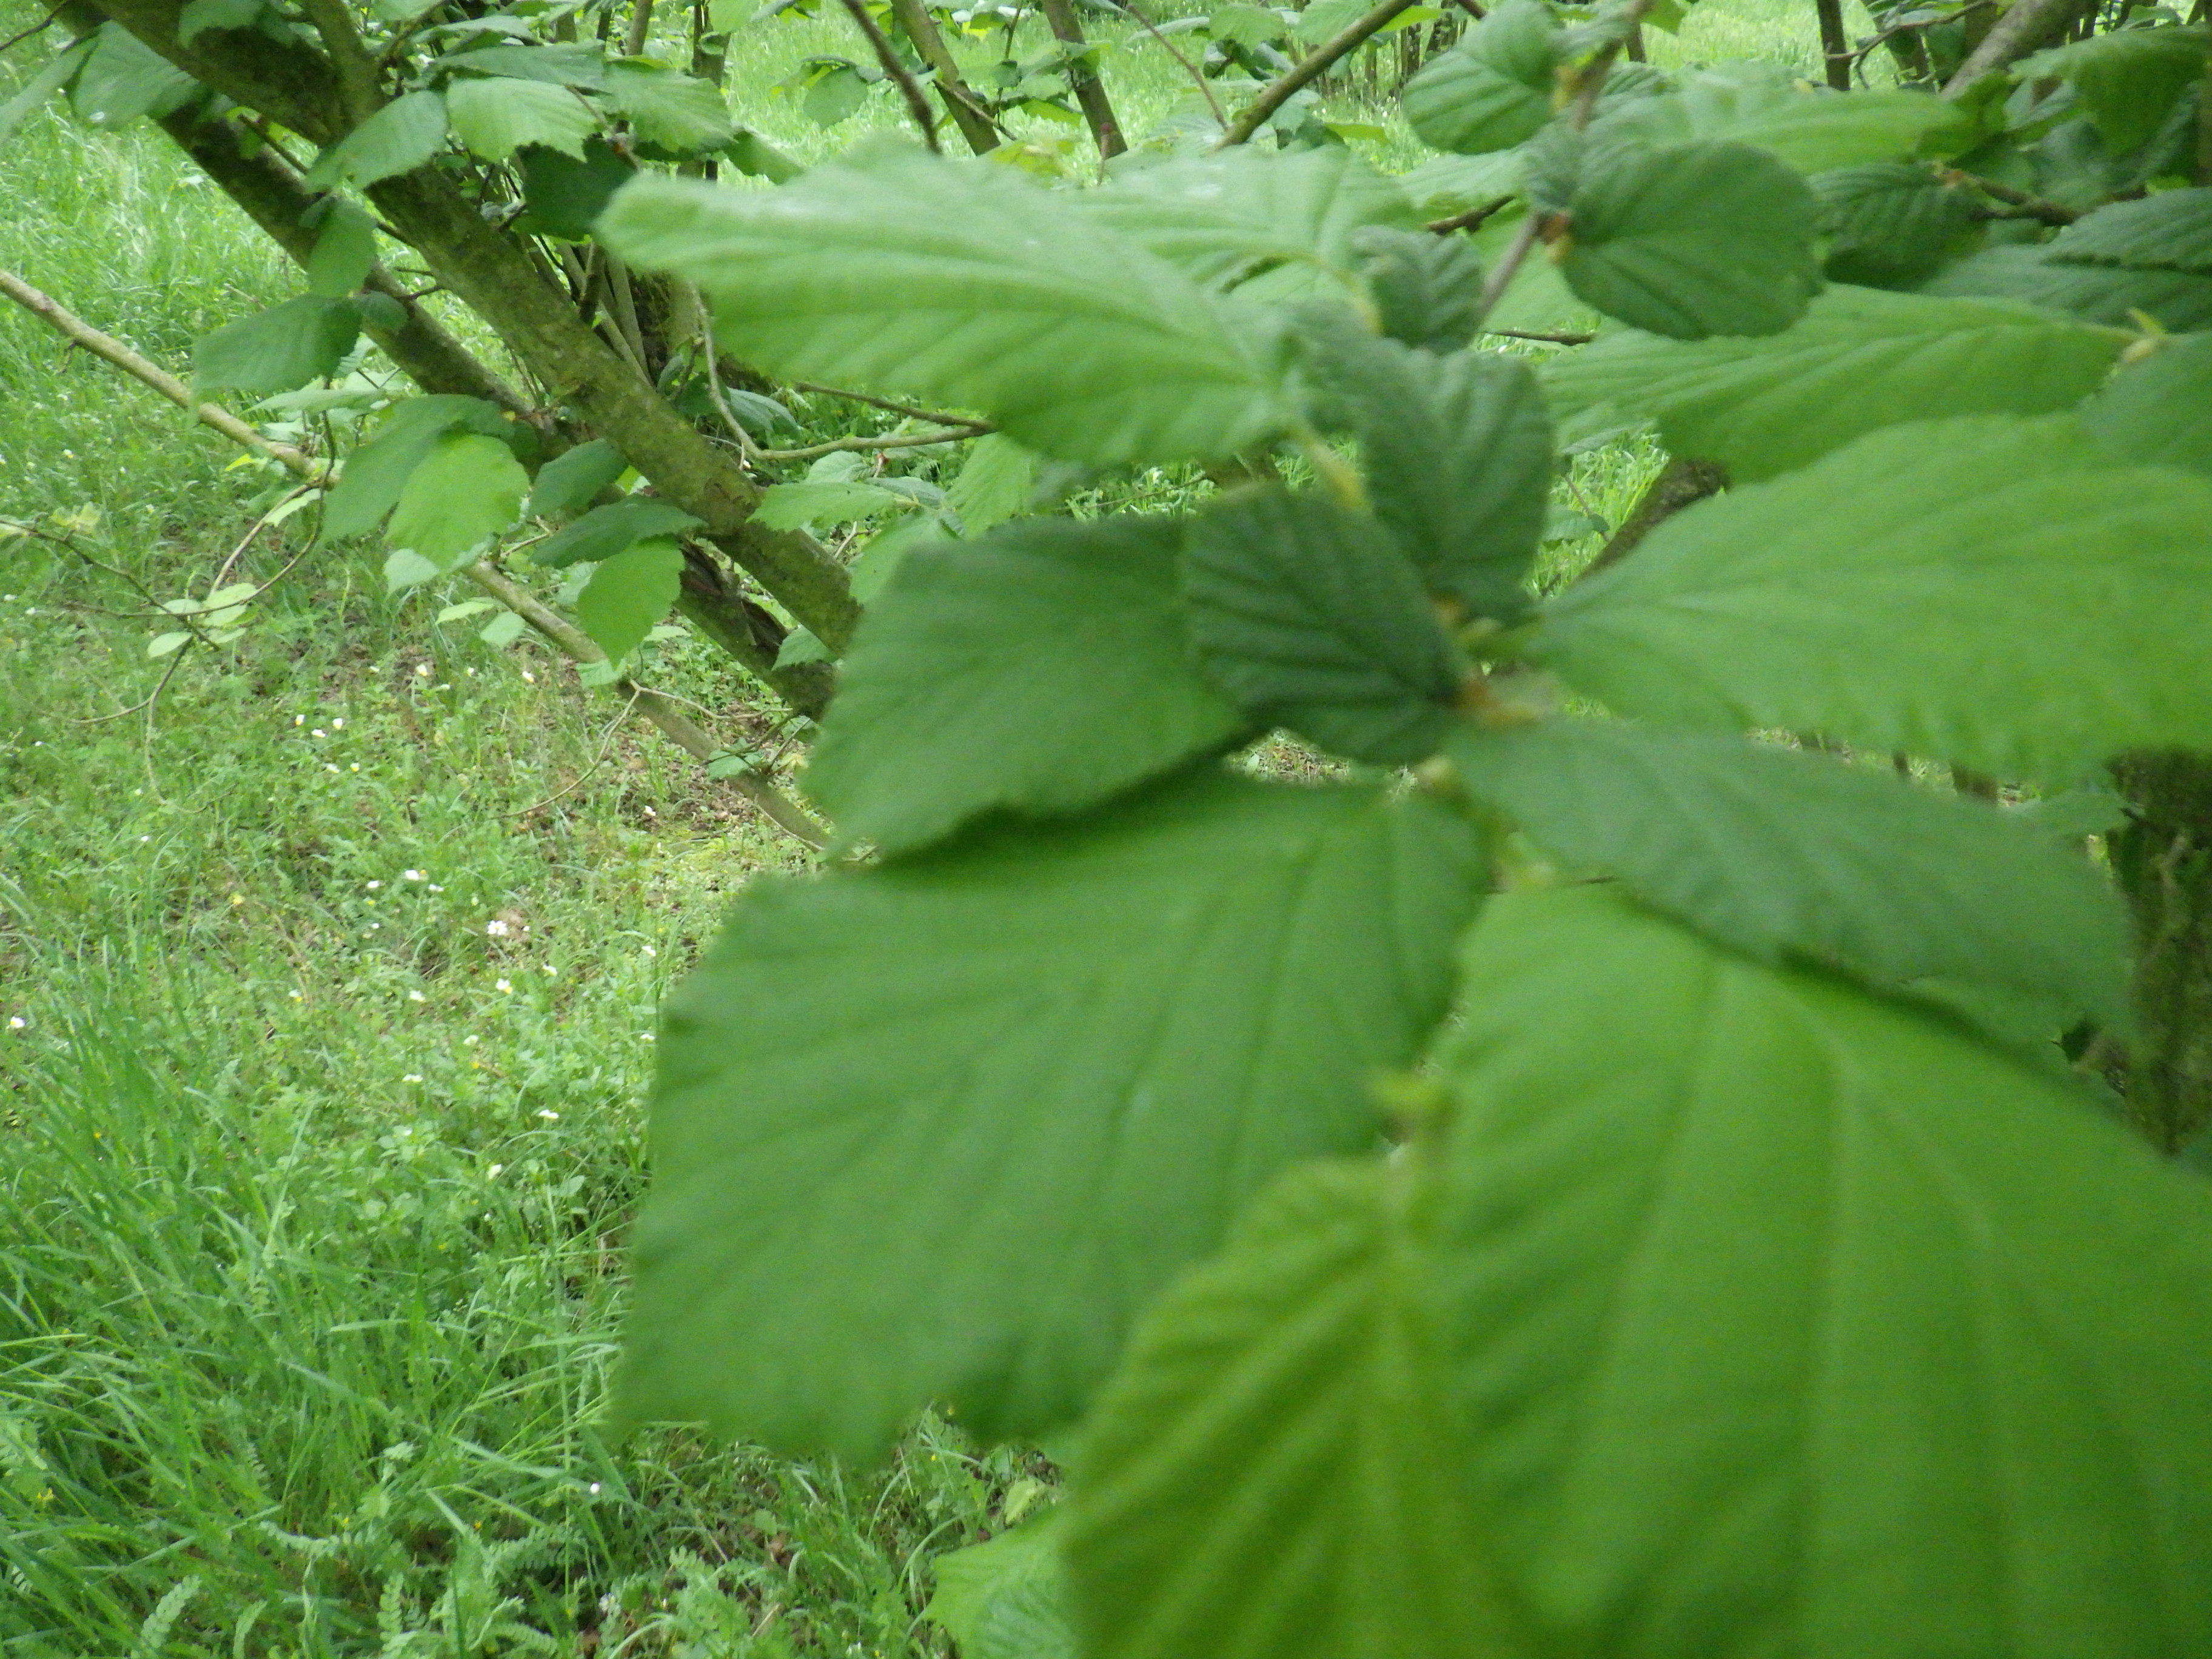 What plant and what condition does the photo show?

hazel, healthy
